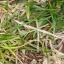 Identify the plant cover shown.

grass
